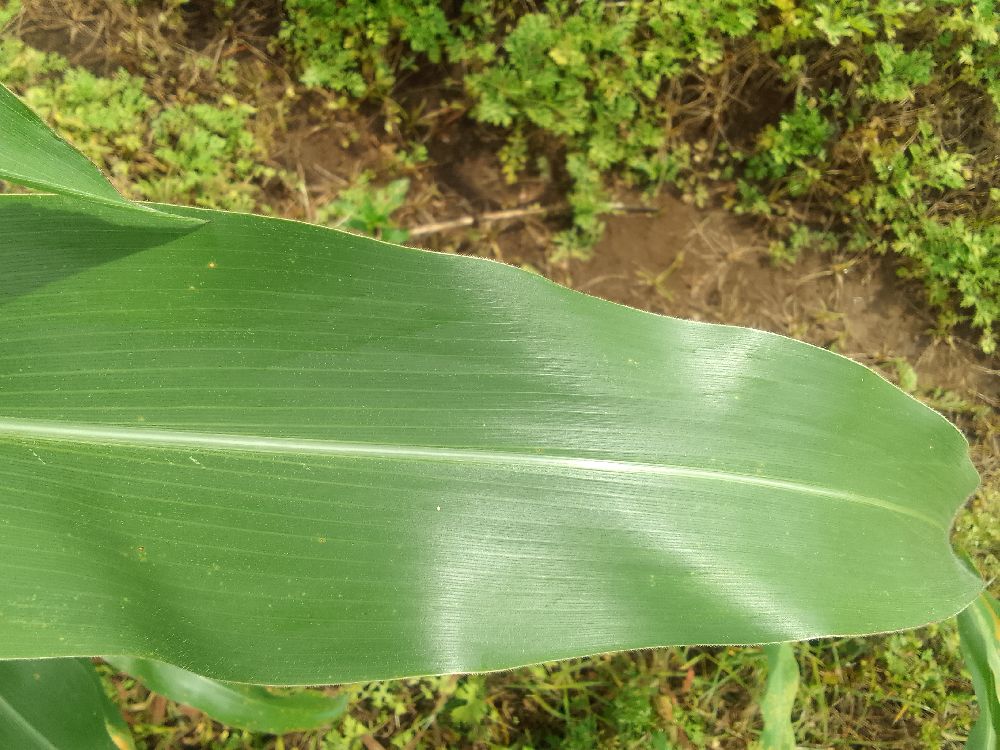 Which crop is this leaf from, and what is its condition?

maize, healthy
